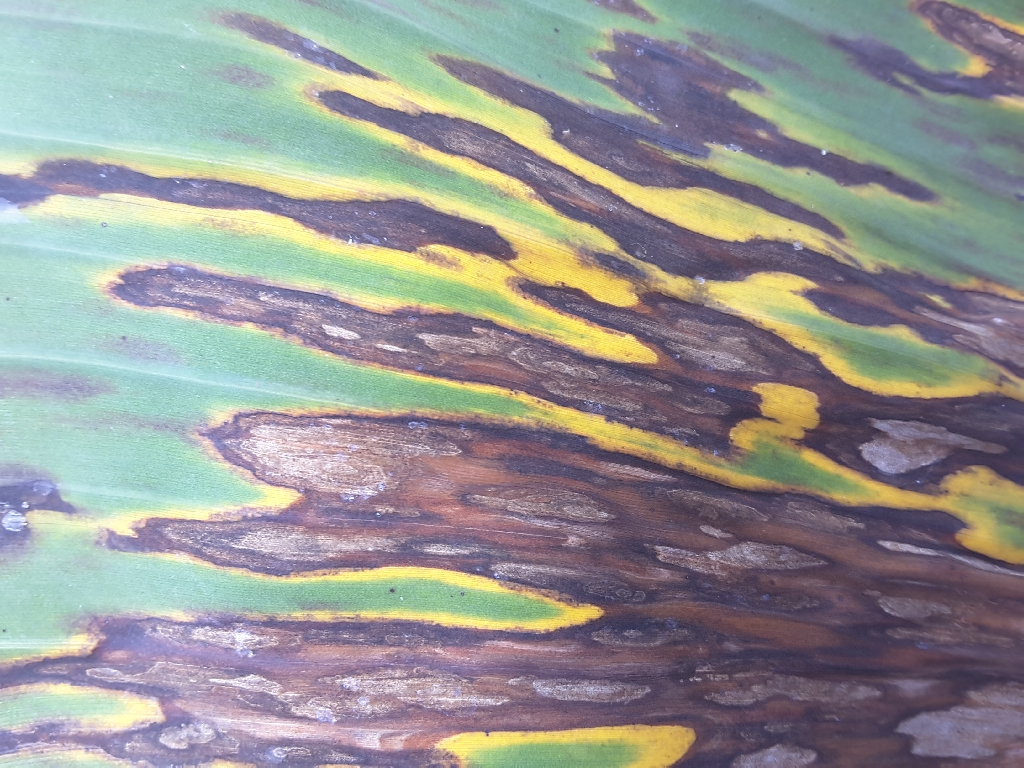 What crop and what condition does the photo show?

banana, black sigatoka
